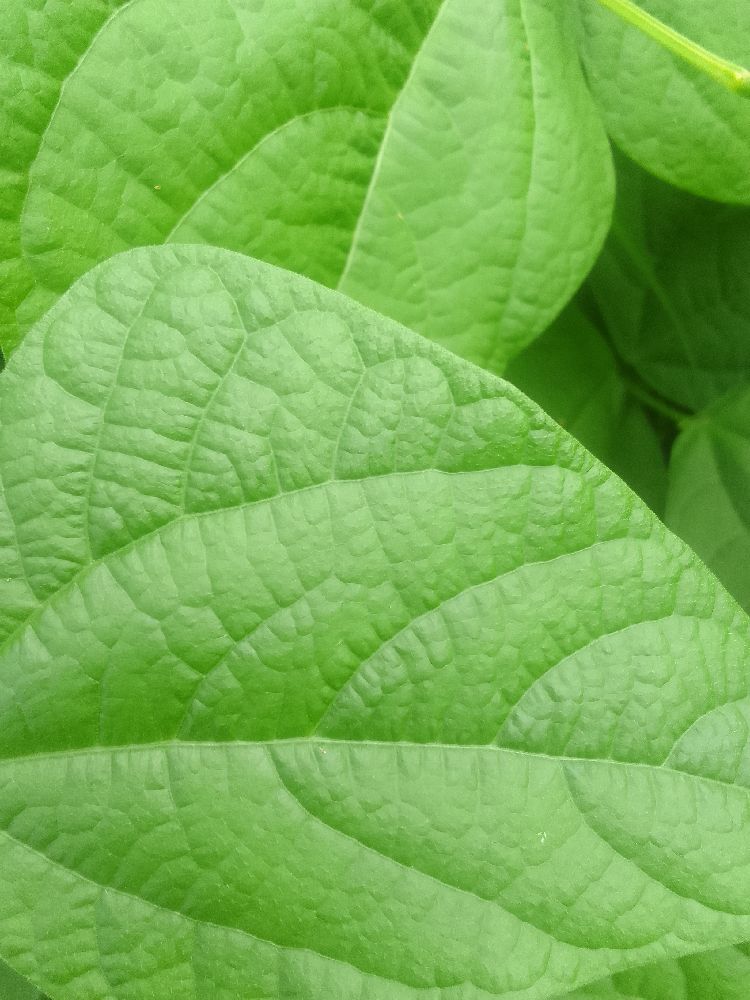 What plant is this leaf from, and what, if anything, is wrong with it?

common bean, healthy
